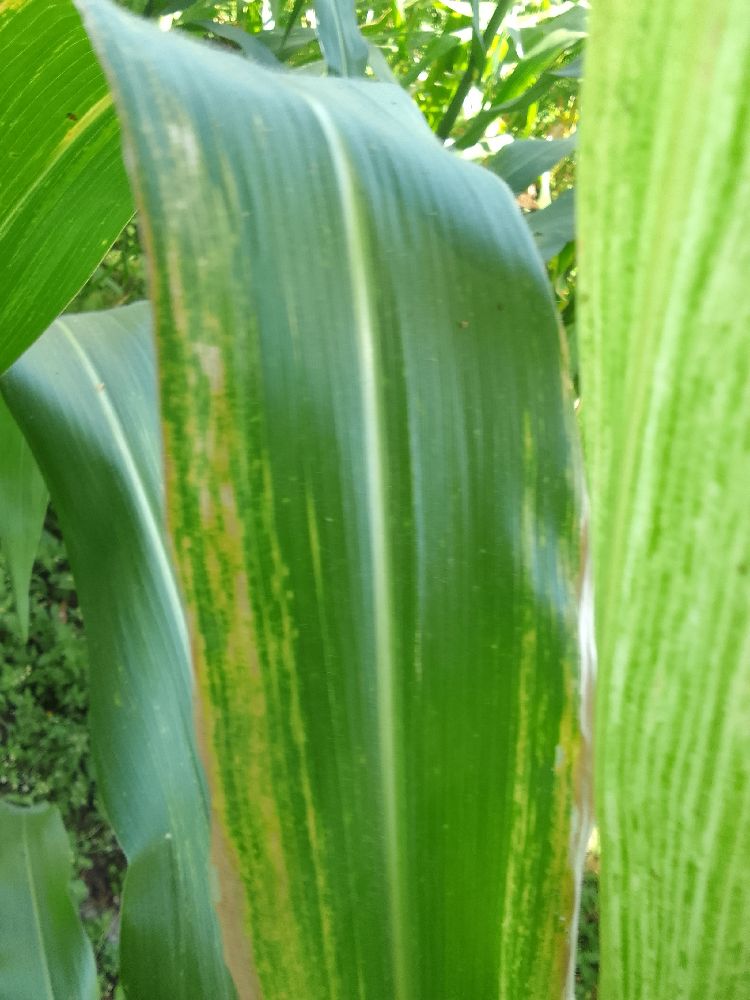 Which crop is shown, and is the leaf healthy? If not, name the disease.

maize, maize lethal necrosis
